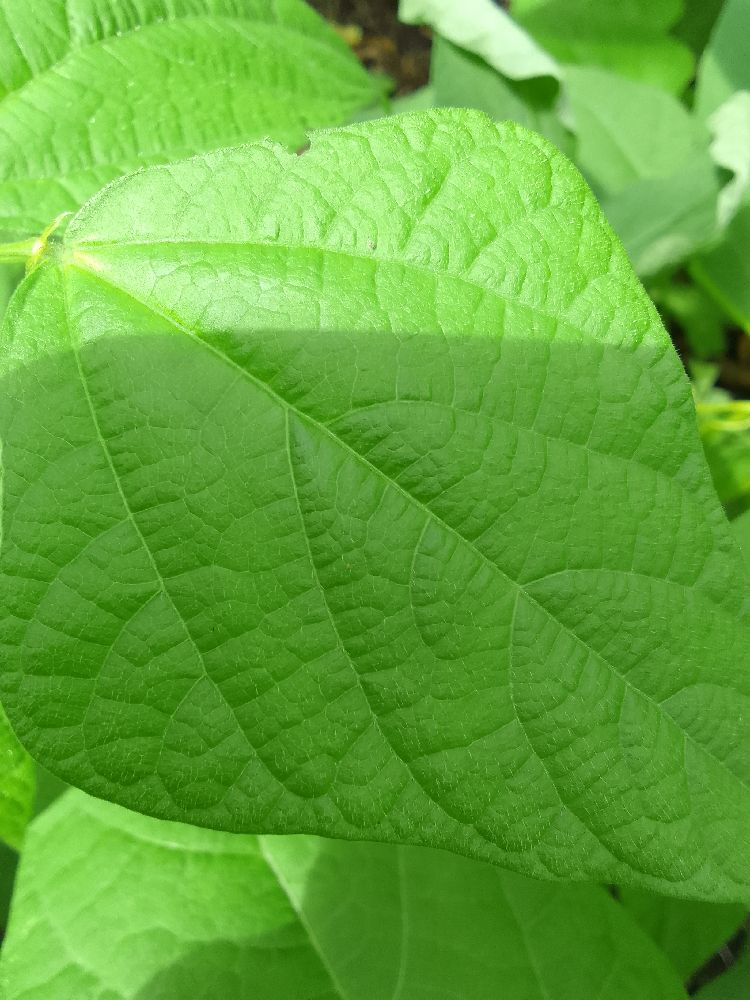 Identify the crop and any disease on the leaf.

common bean, healthy
